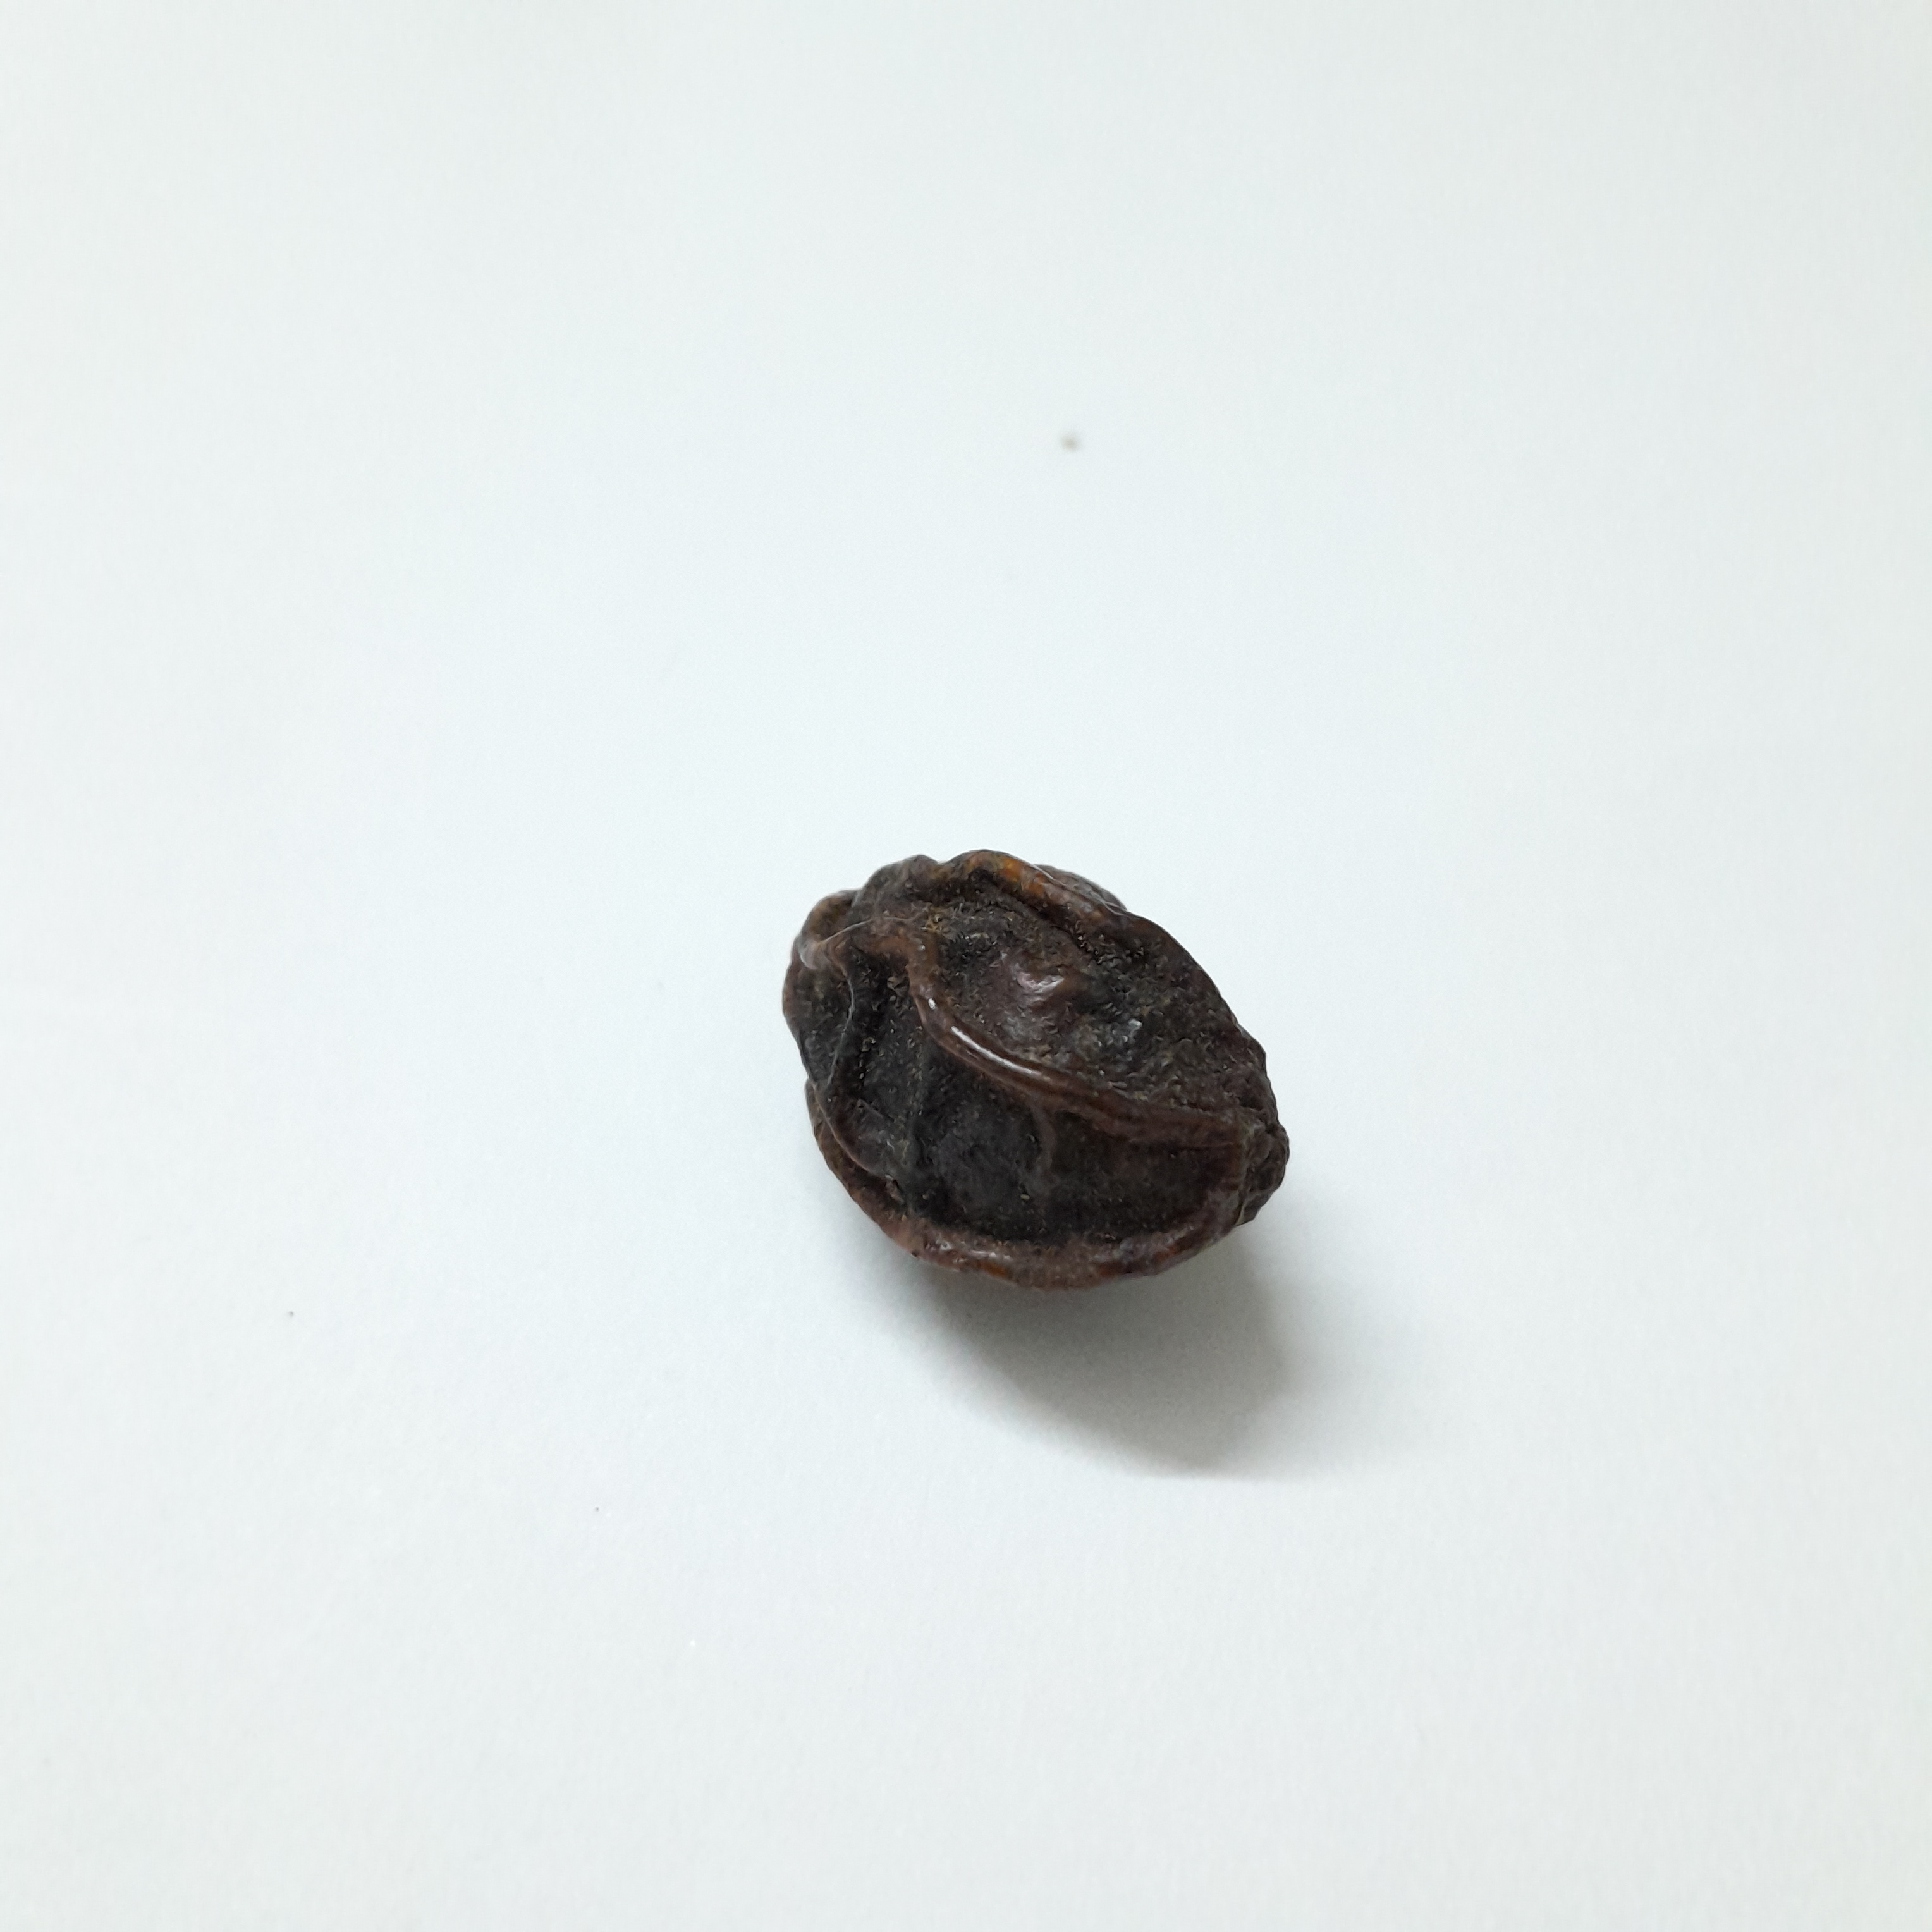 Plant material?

kadukharik
